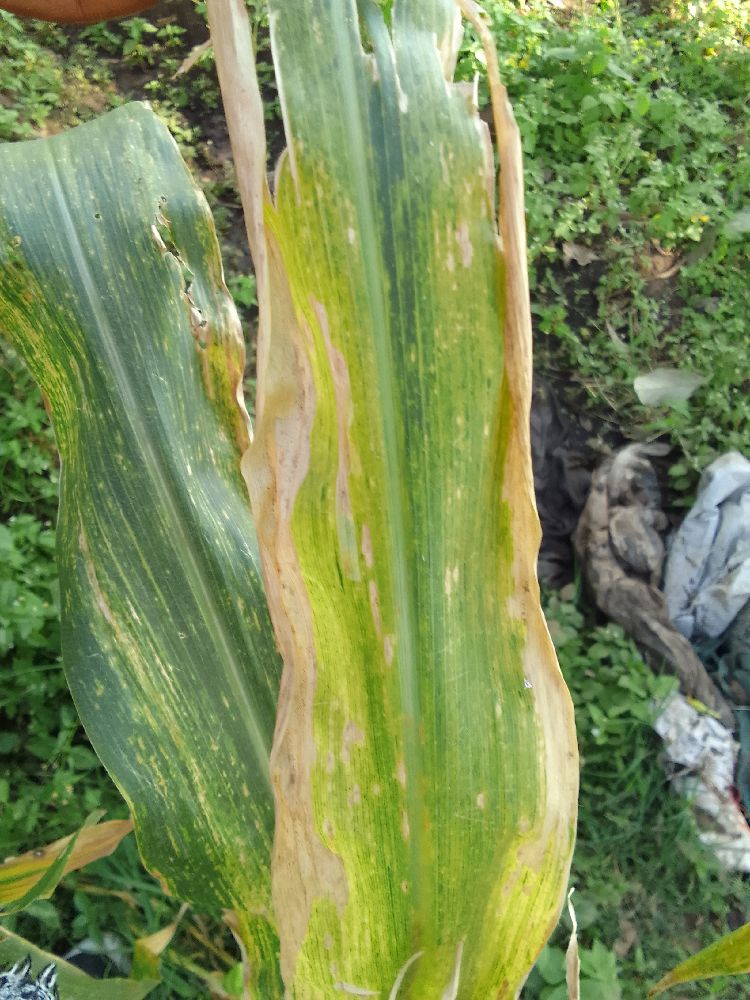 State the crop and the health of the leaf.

maize, maize lethal necrosis
